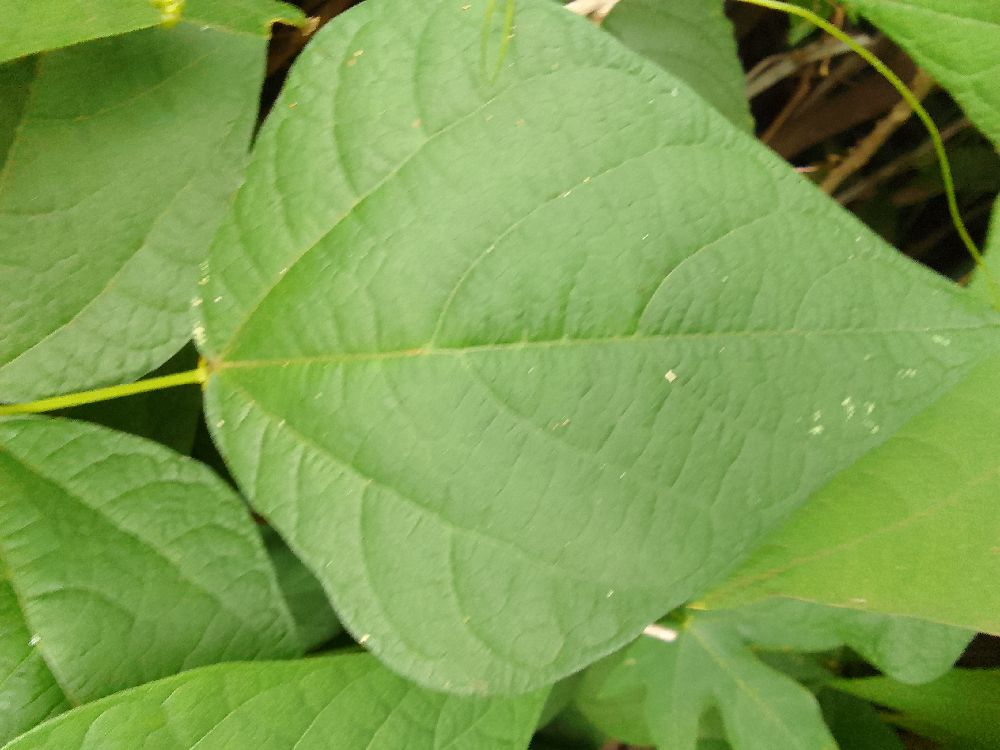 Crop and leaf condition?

common bean, healthy
